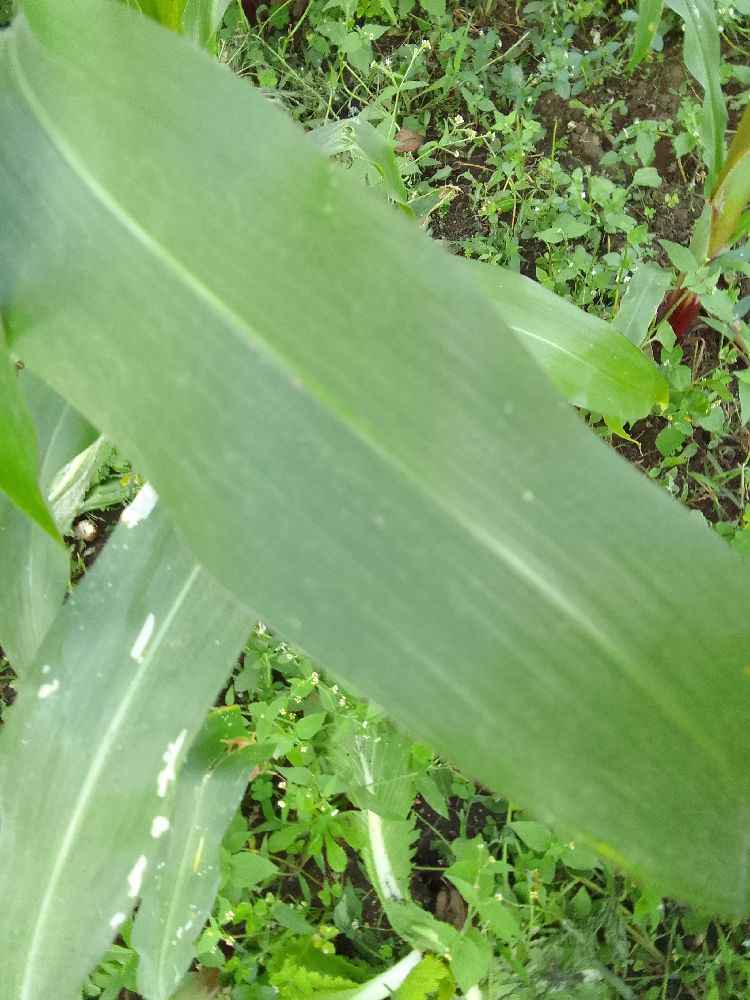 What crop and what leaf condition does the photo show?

maize, healthy
